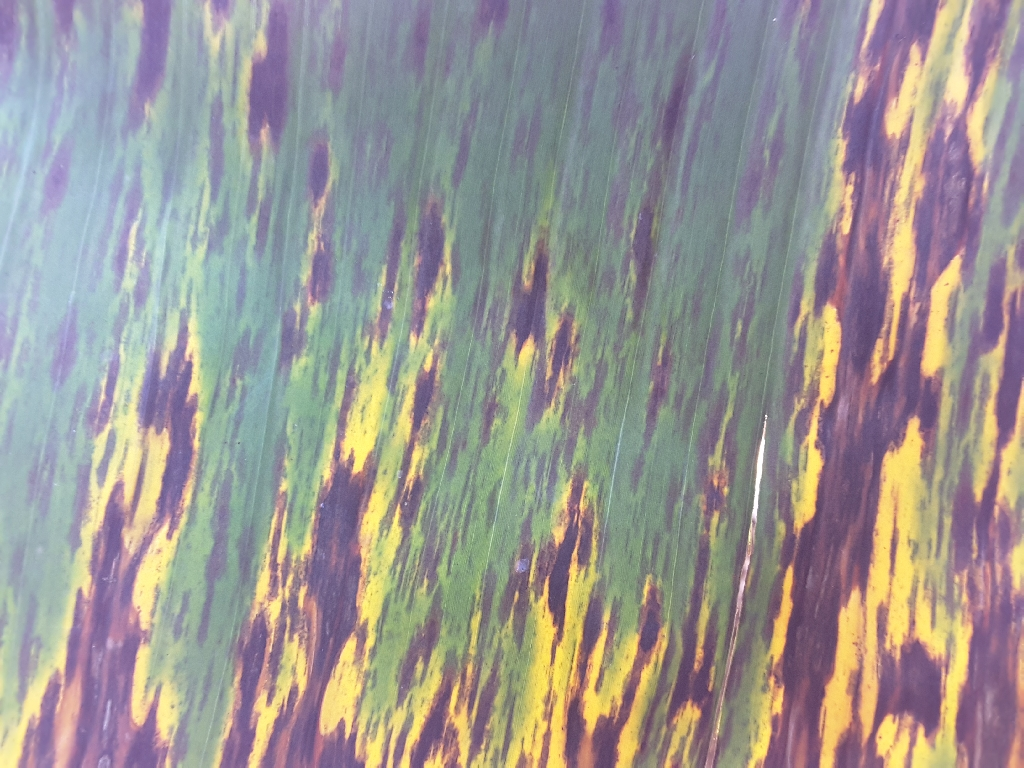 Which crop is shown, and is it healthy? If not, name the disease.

banana, black sigatoka
